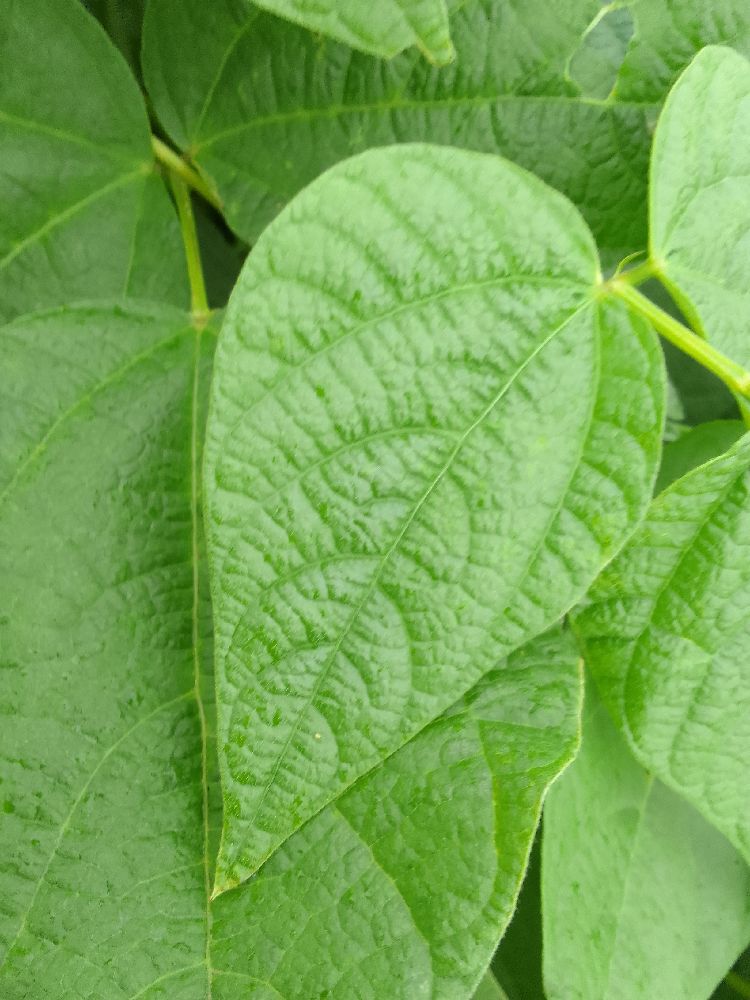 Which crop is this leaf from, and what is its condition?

common bean, healthy
